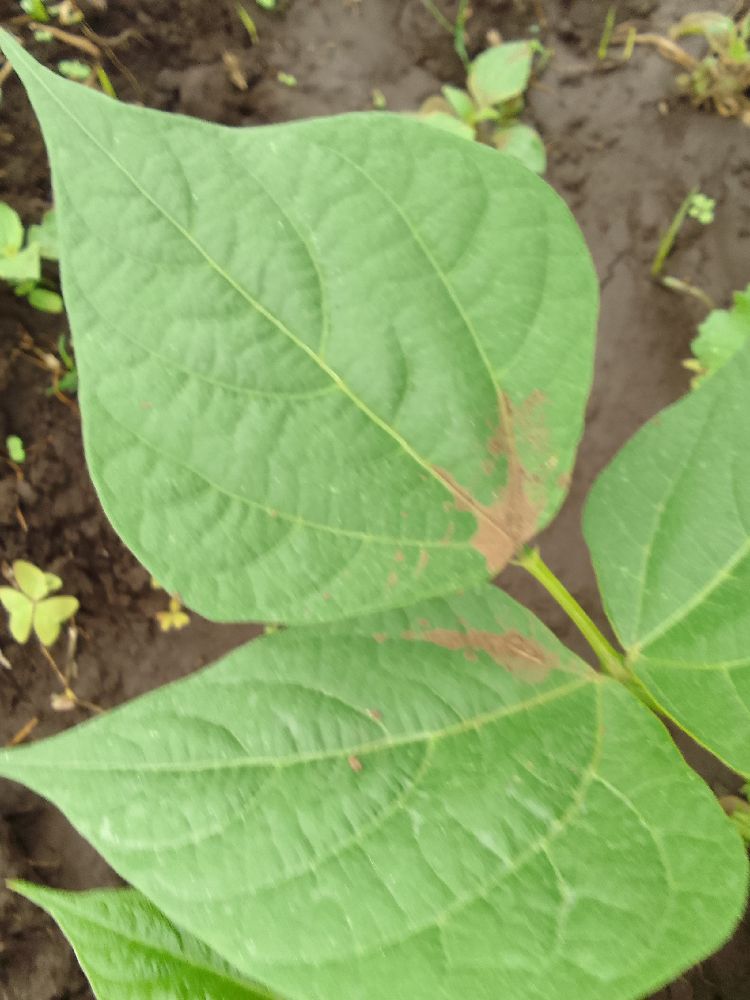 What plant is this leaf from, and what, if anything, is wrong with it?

common bean, healthy
